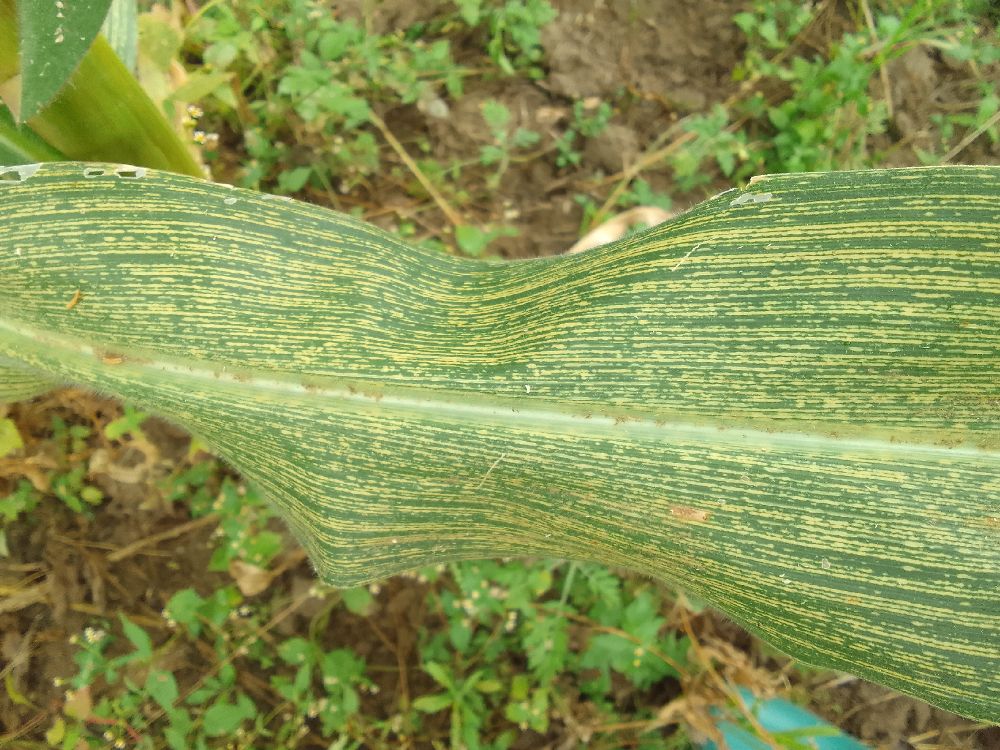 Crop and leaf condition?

maize, maize streak virus
